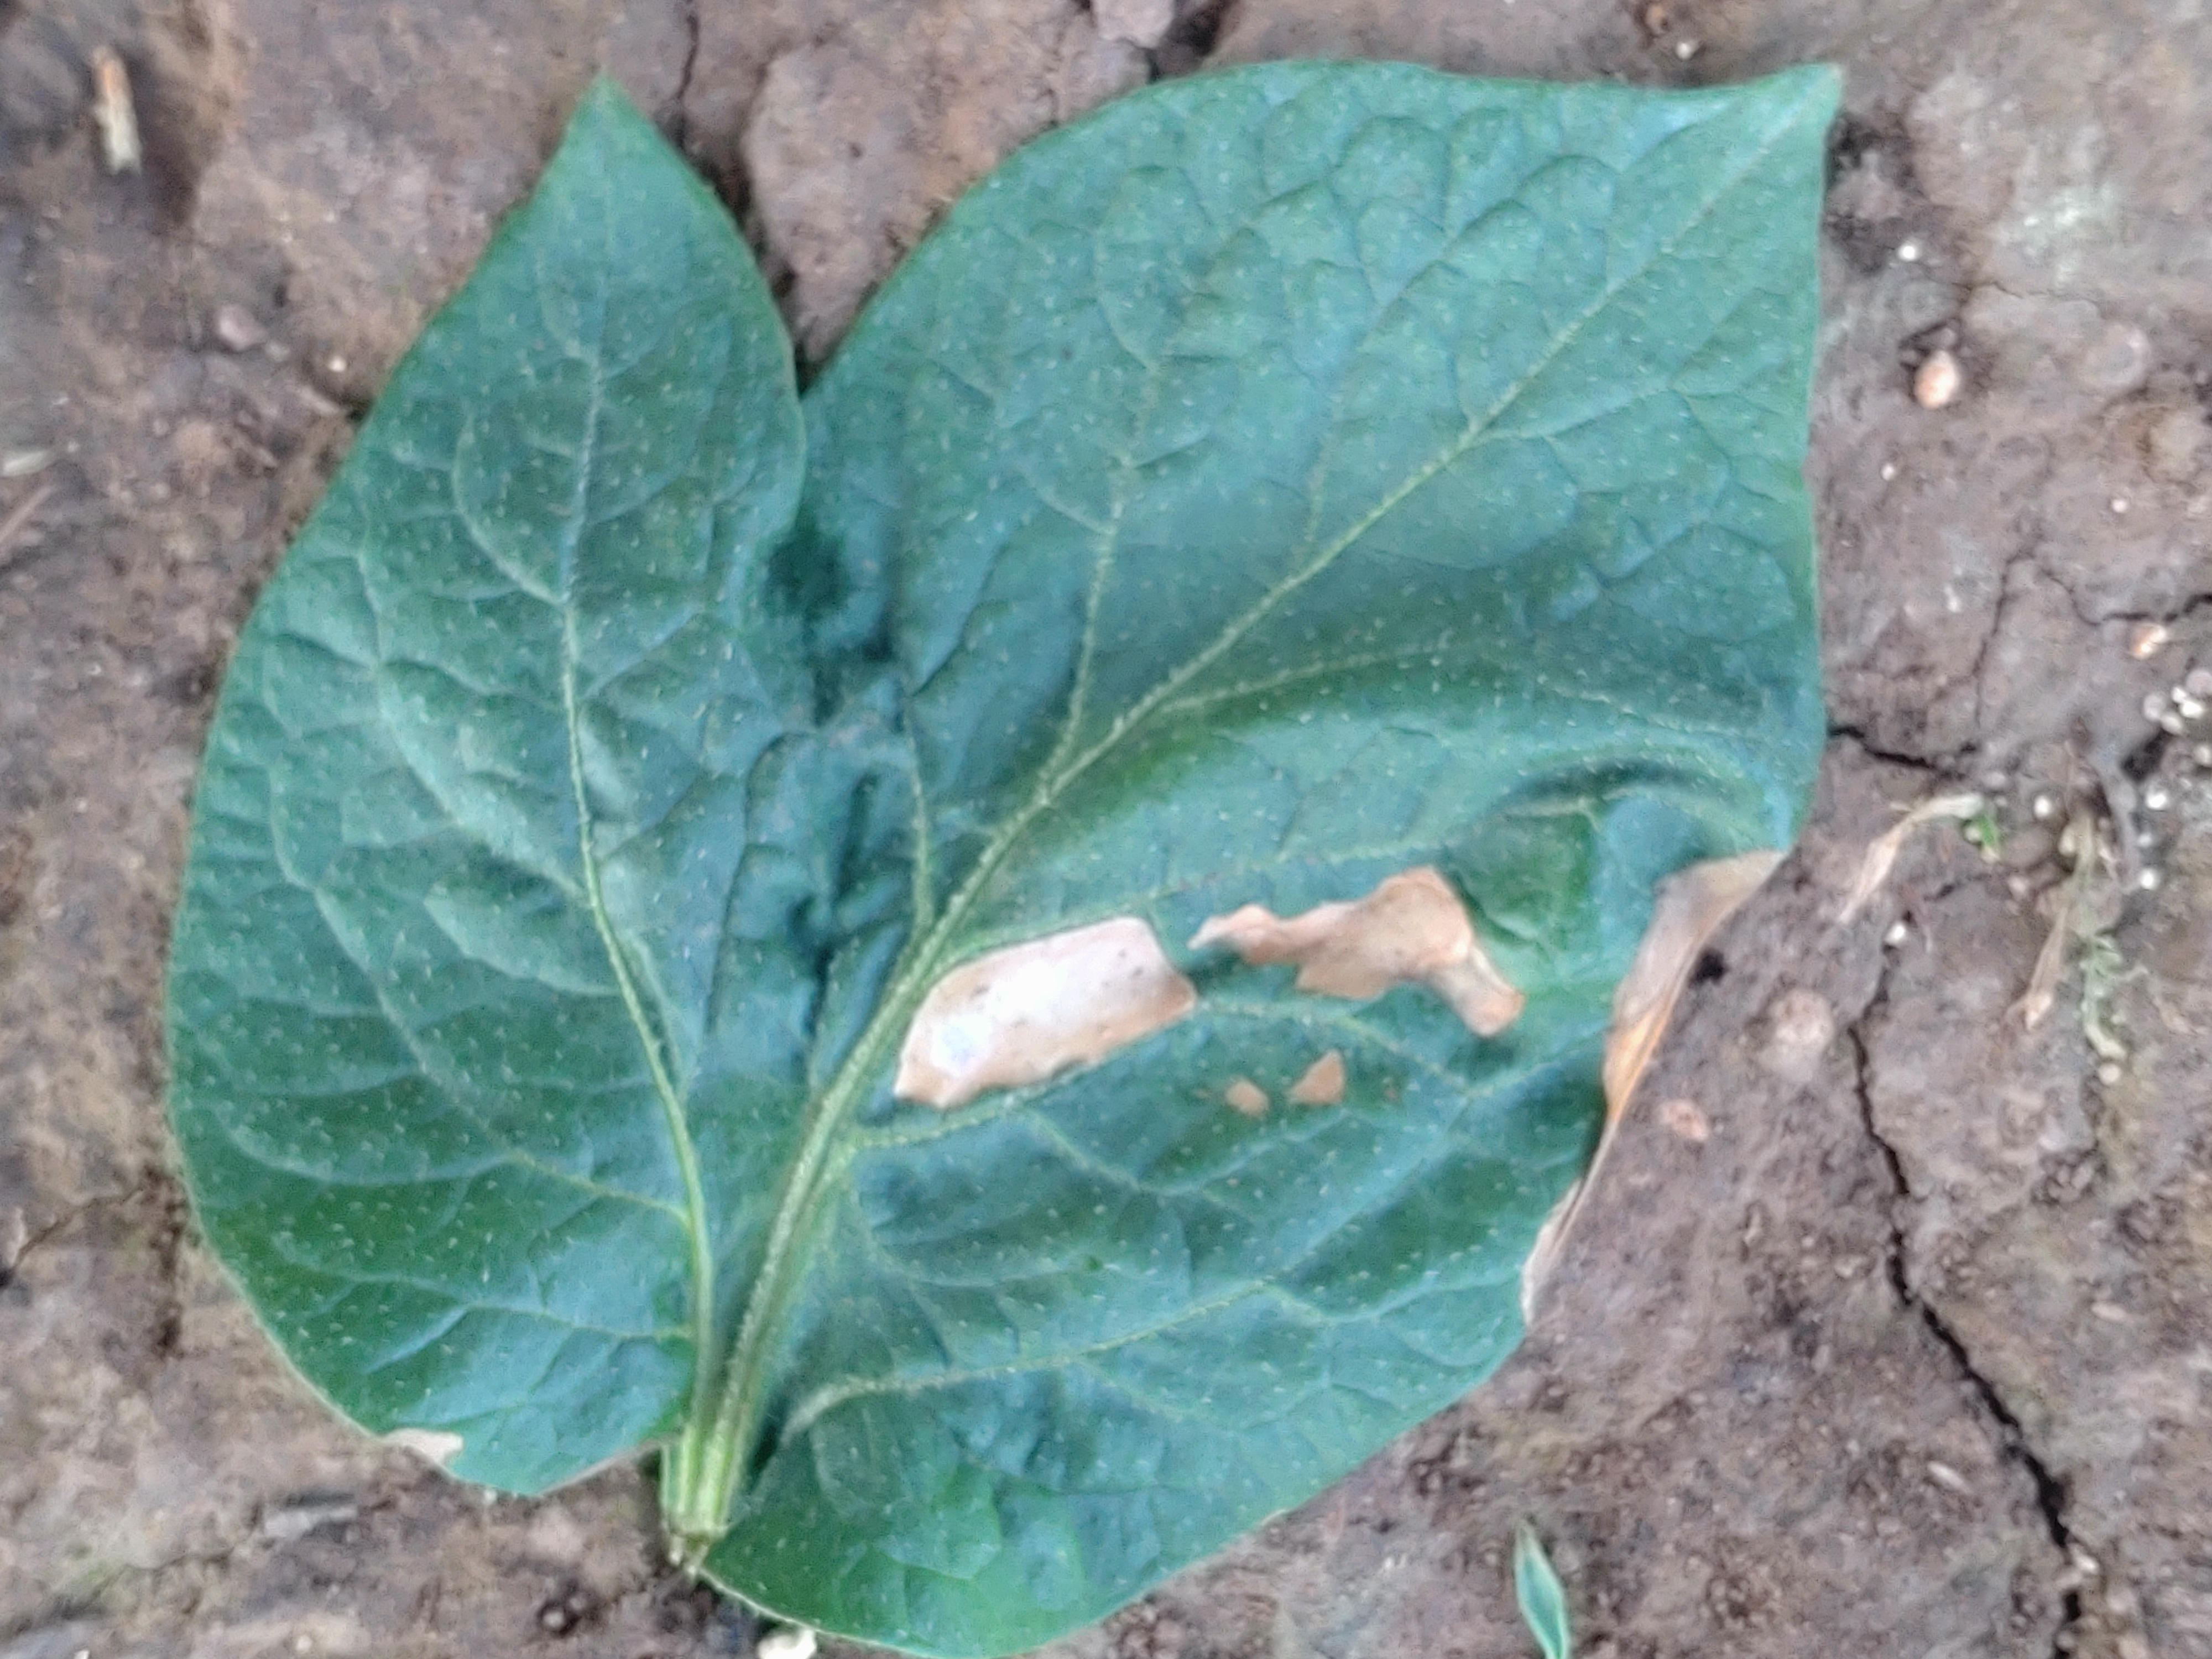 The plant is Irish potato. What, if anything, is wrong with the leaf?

early blight
